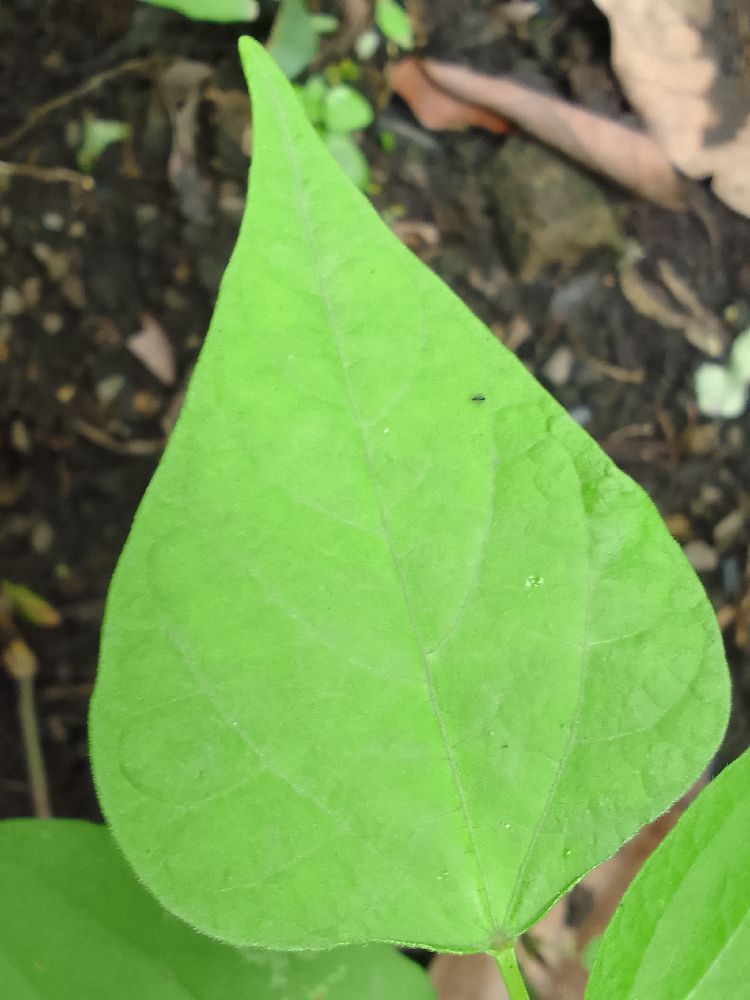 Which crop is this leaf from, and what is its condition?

common bean, healthy
